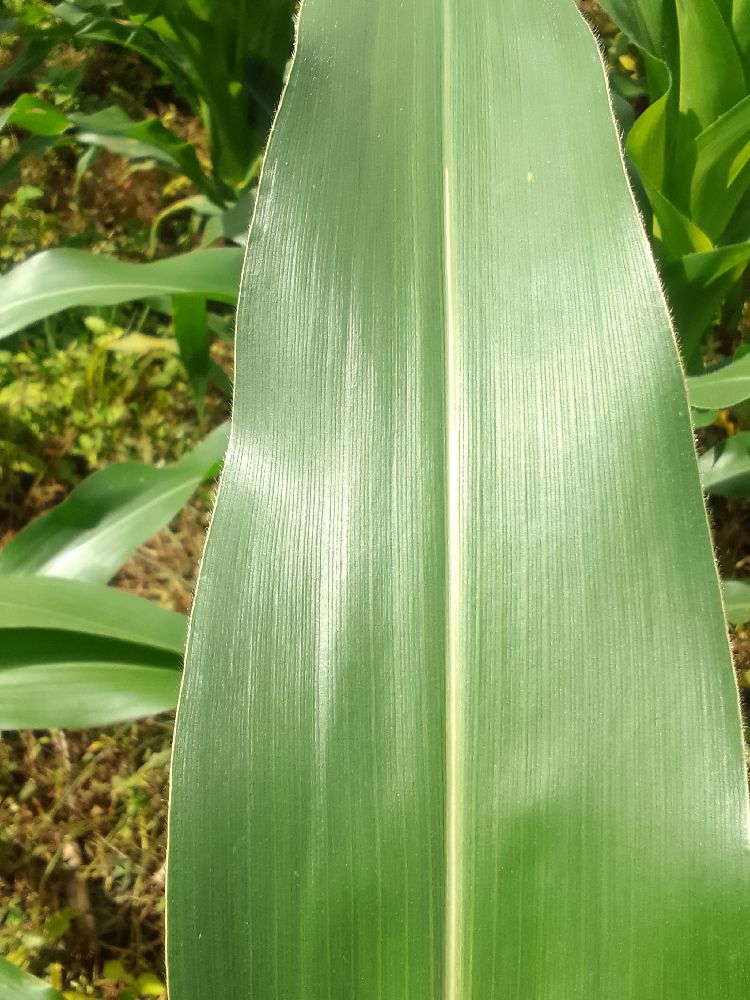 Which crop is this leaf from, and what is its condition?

maize, healthy
